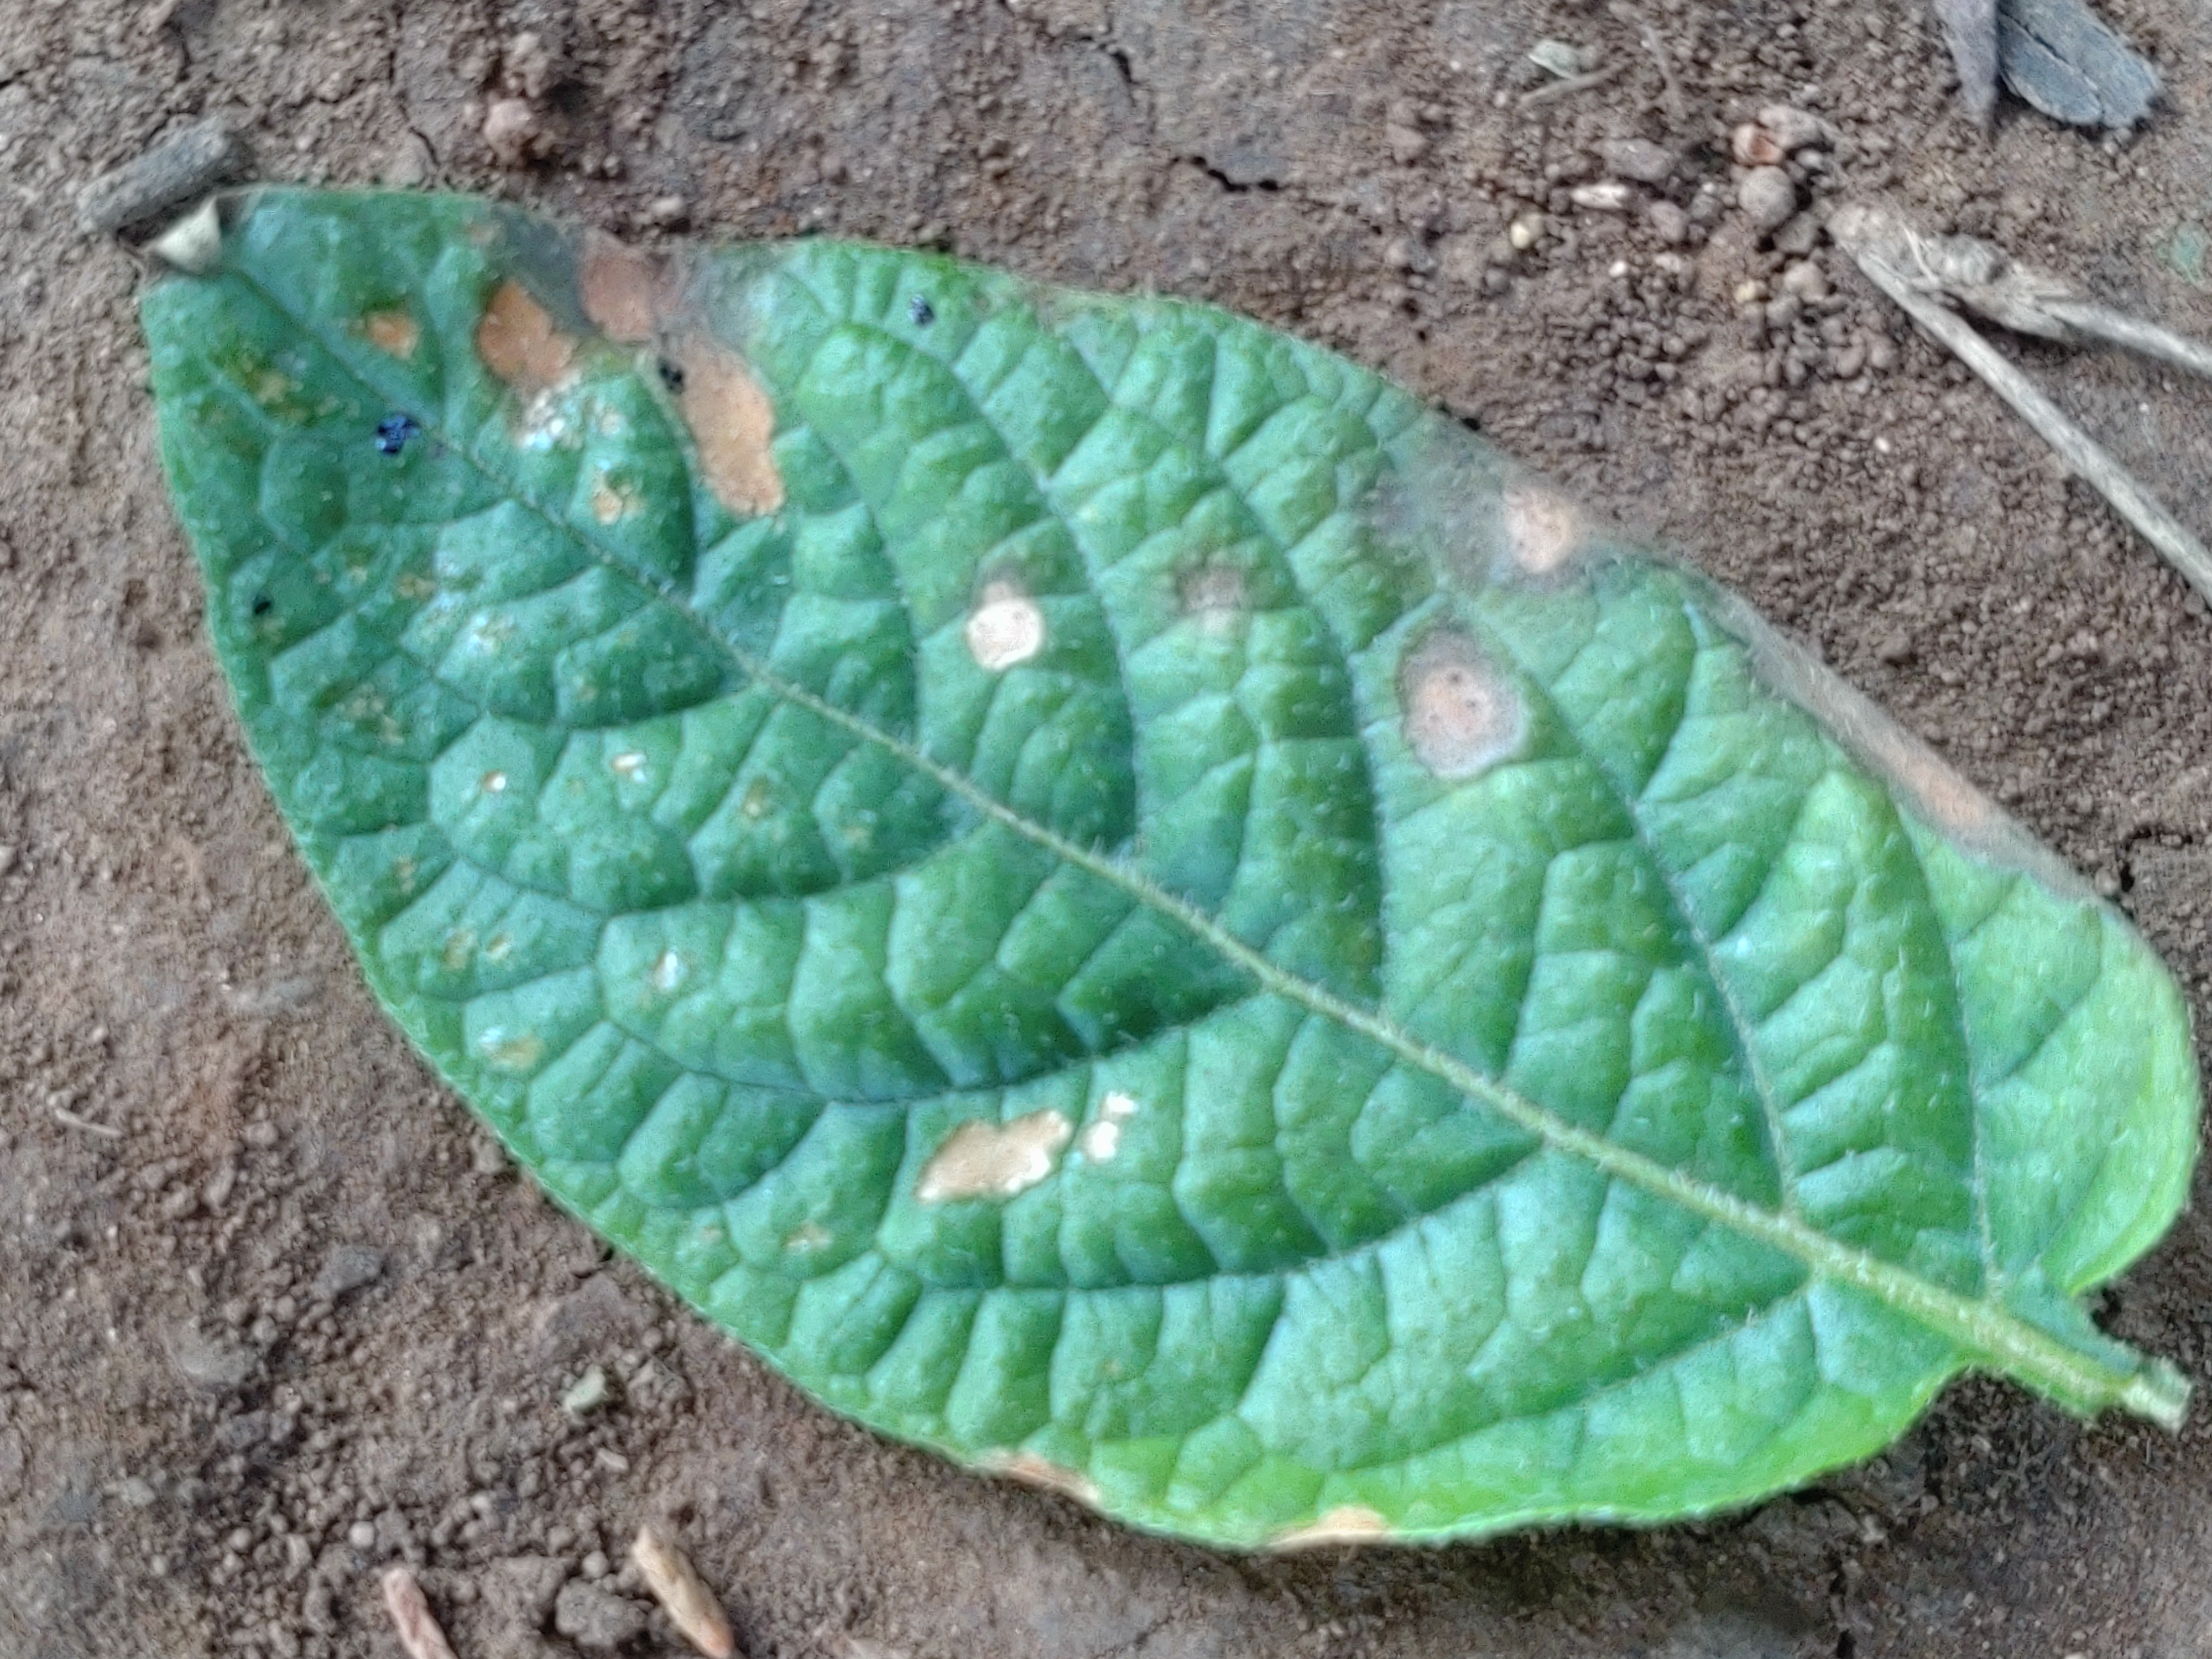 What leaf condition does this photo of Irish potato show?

early blight
